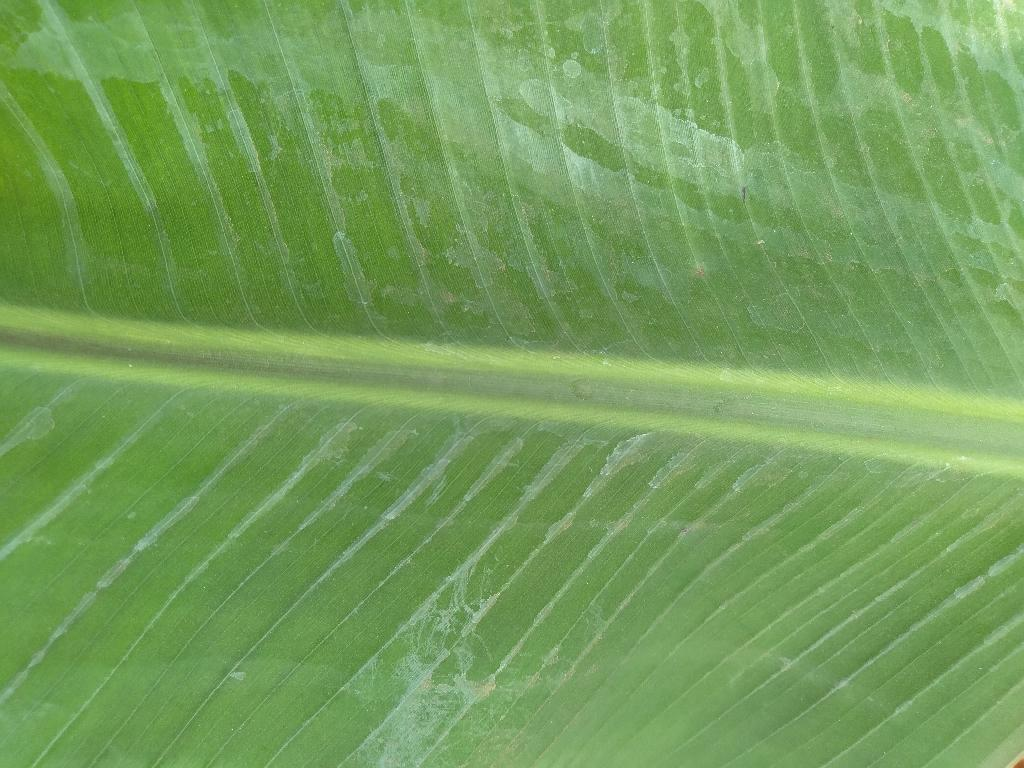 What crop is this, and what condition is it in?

banana, healthy
